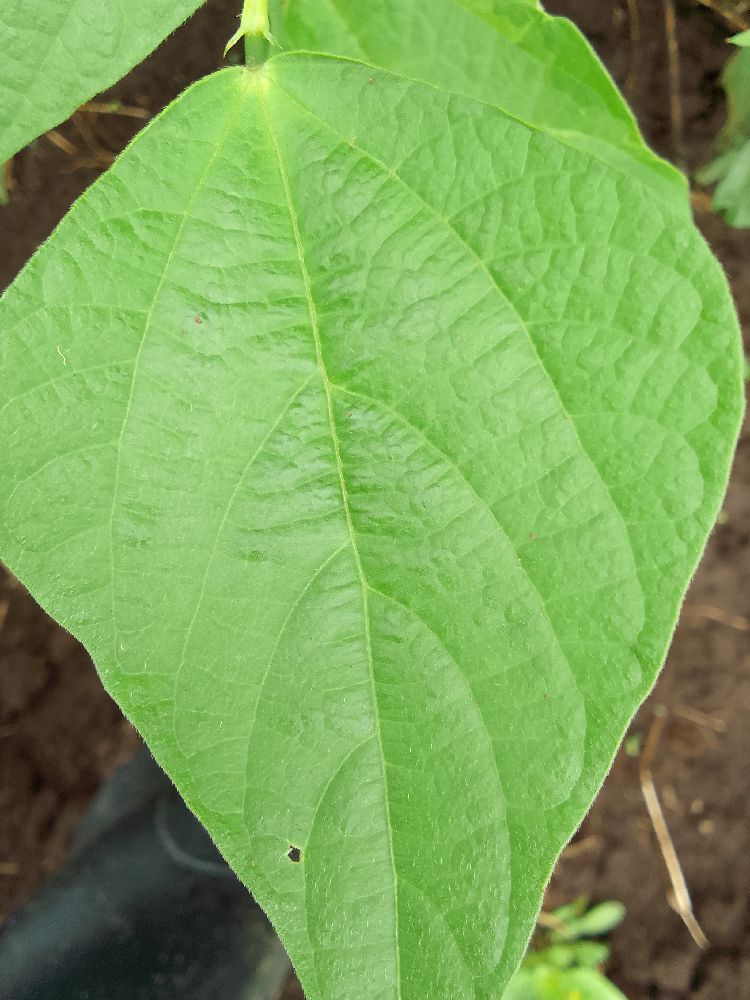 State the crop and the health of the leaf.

common bean, healthy
